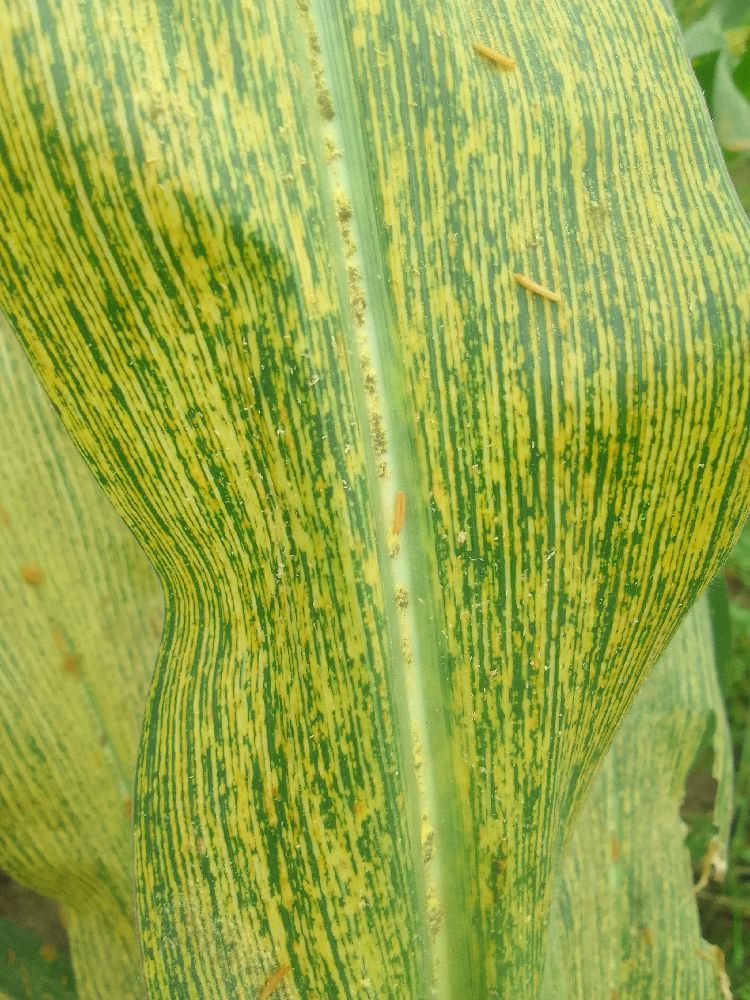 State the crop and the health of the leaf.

maize, maize streak virus
